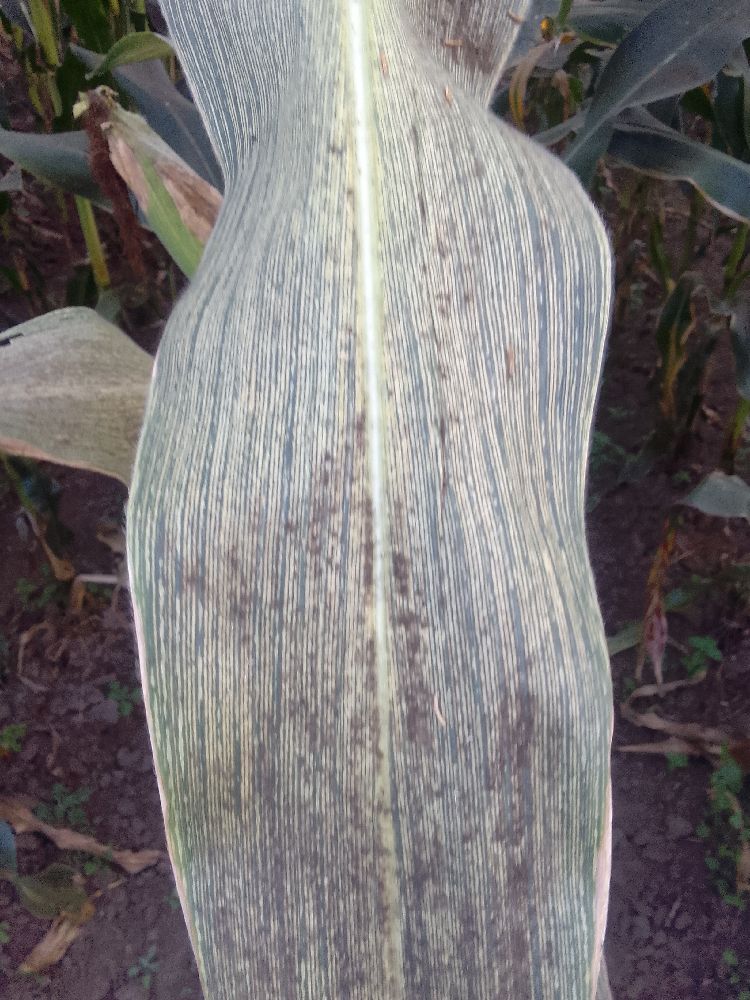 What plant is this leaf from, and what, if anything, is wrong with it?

maize, maize streak virus
